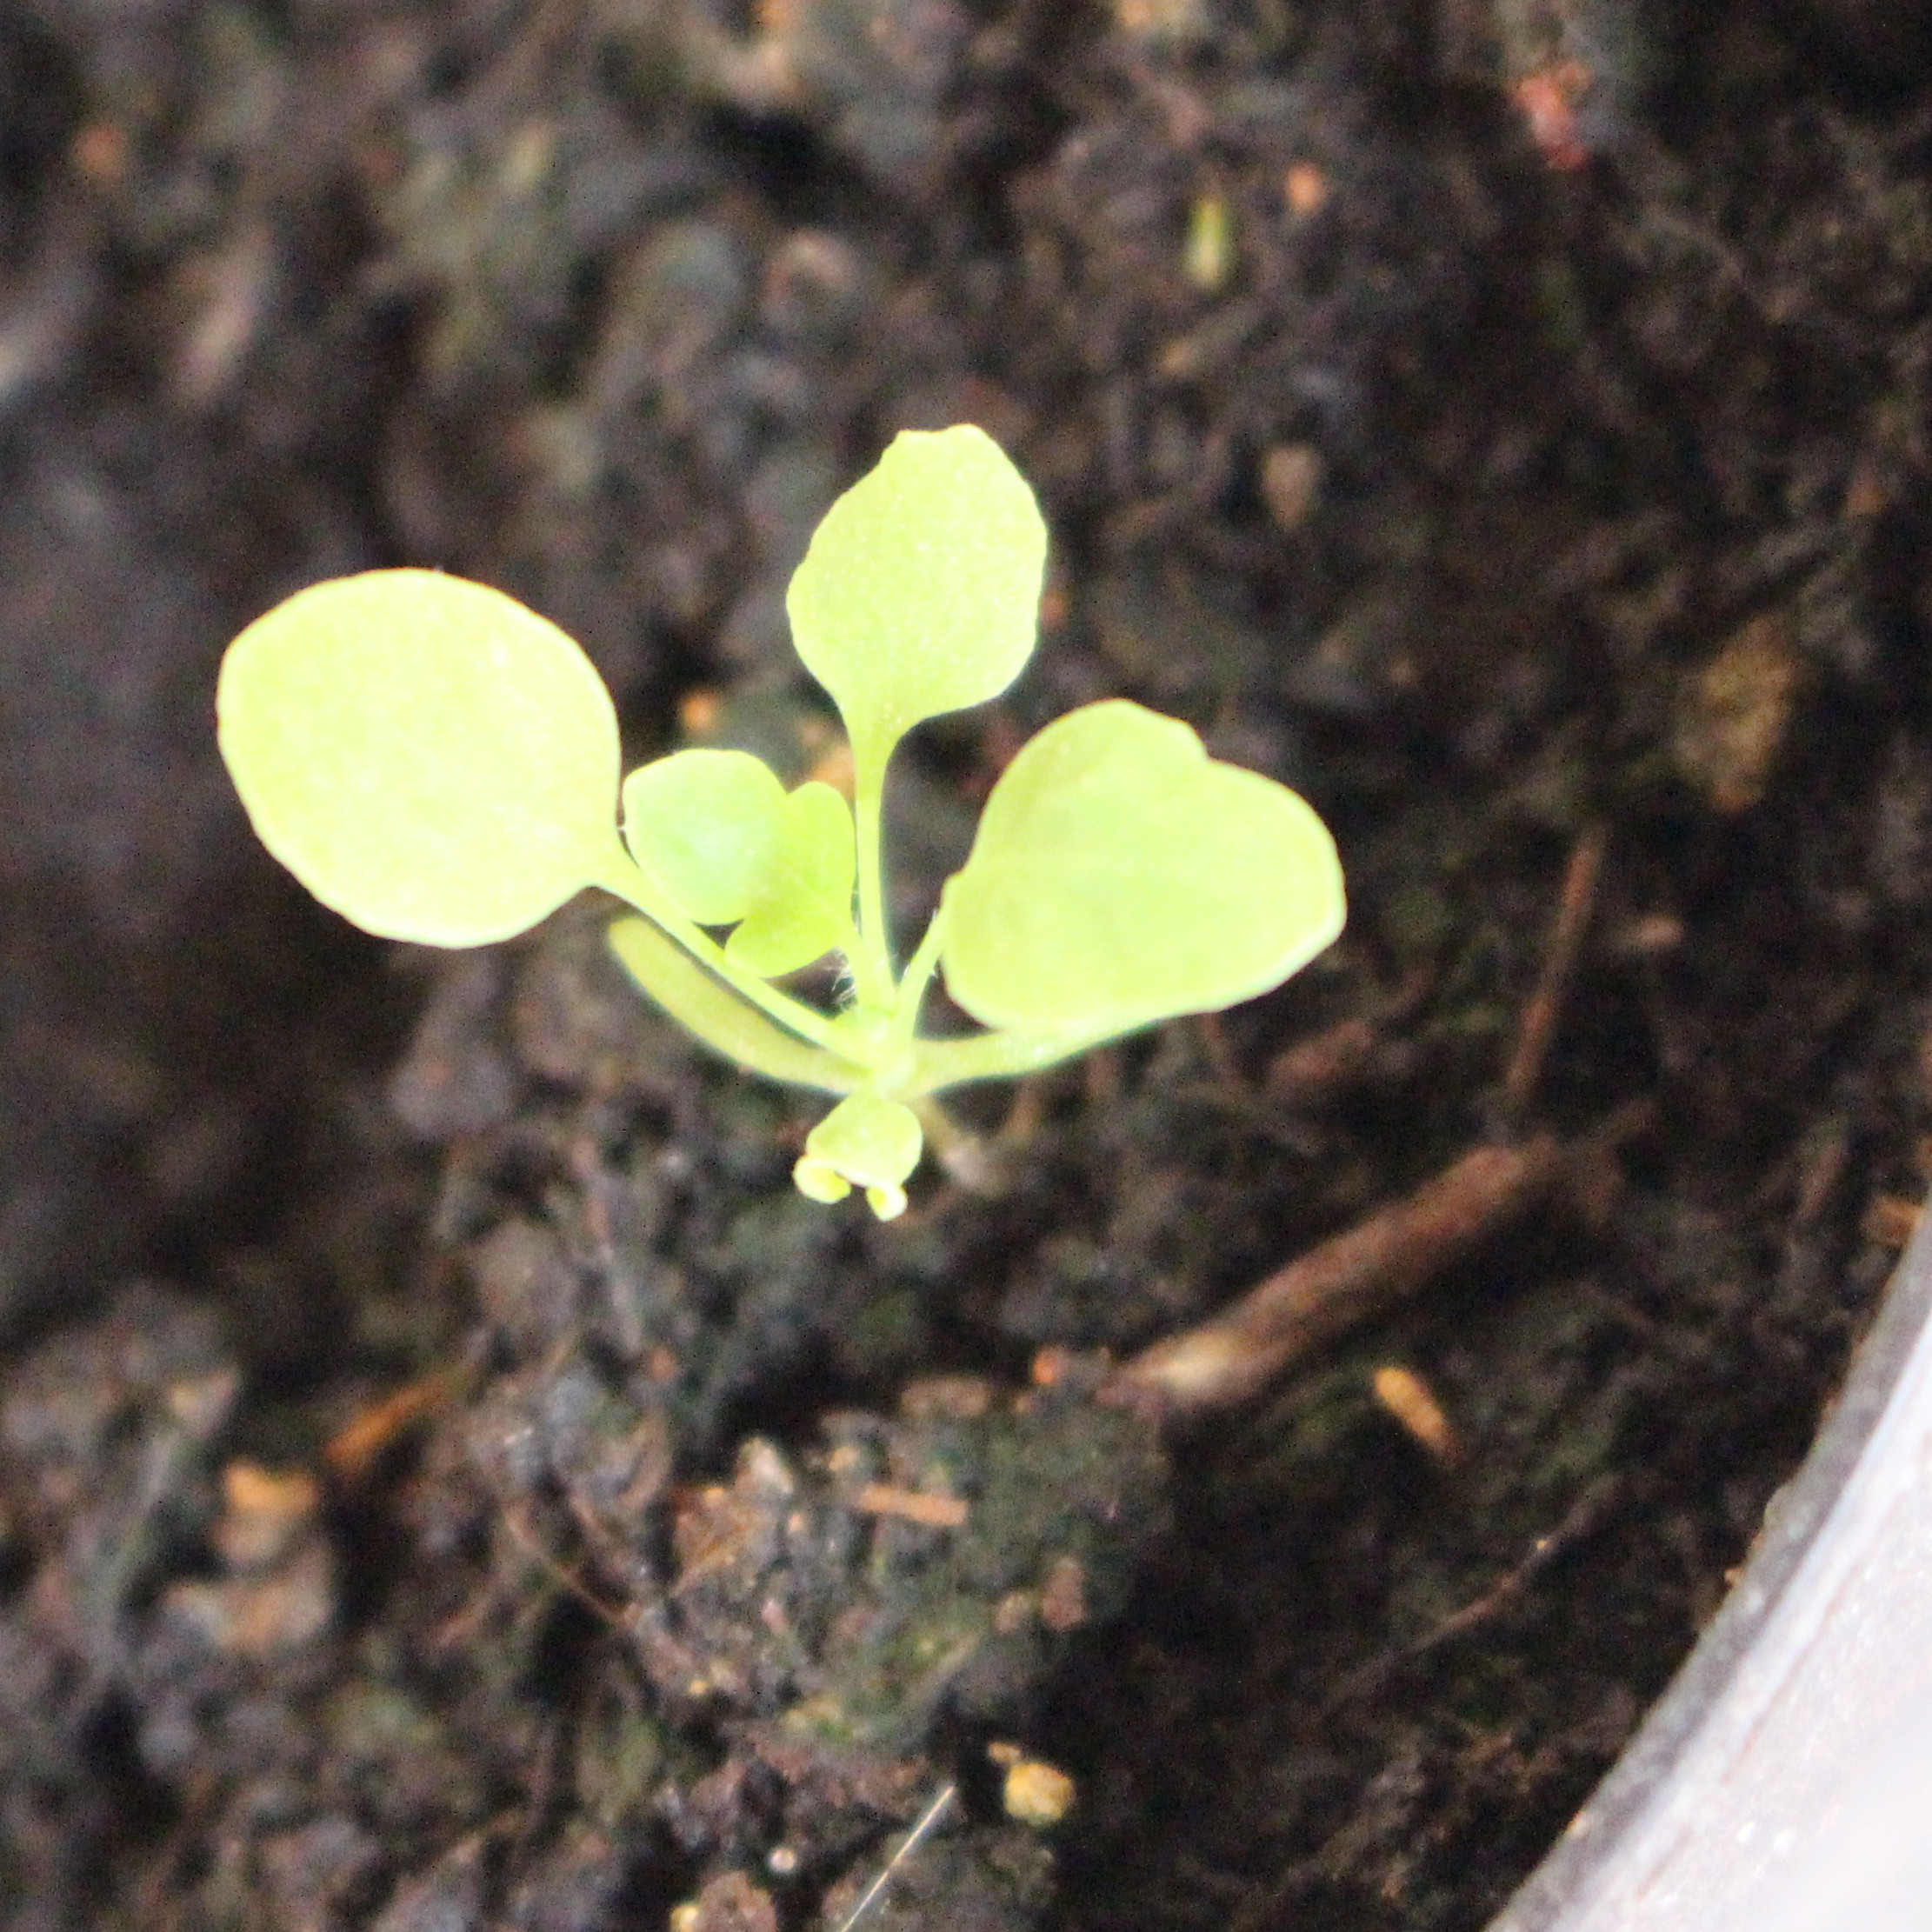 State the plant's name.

Papaver rhoeas
